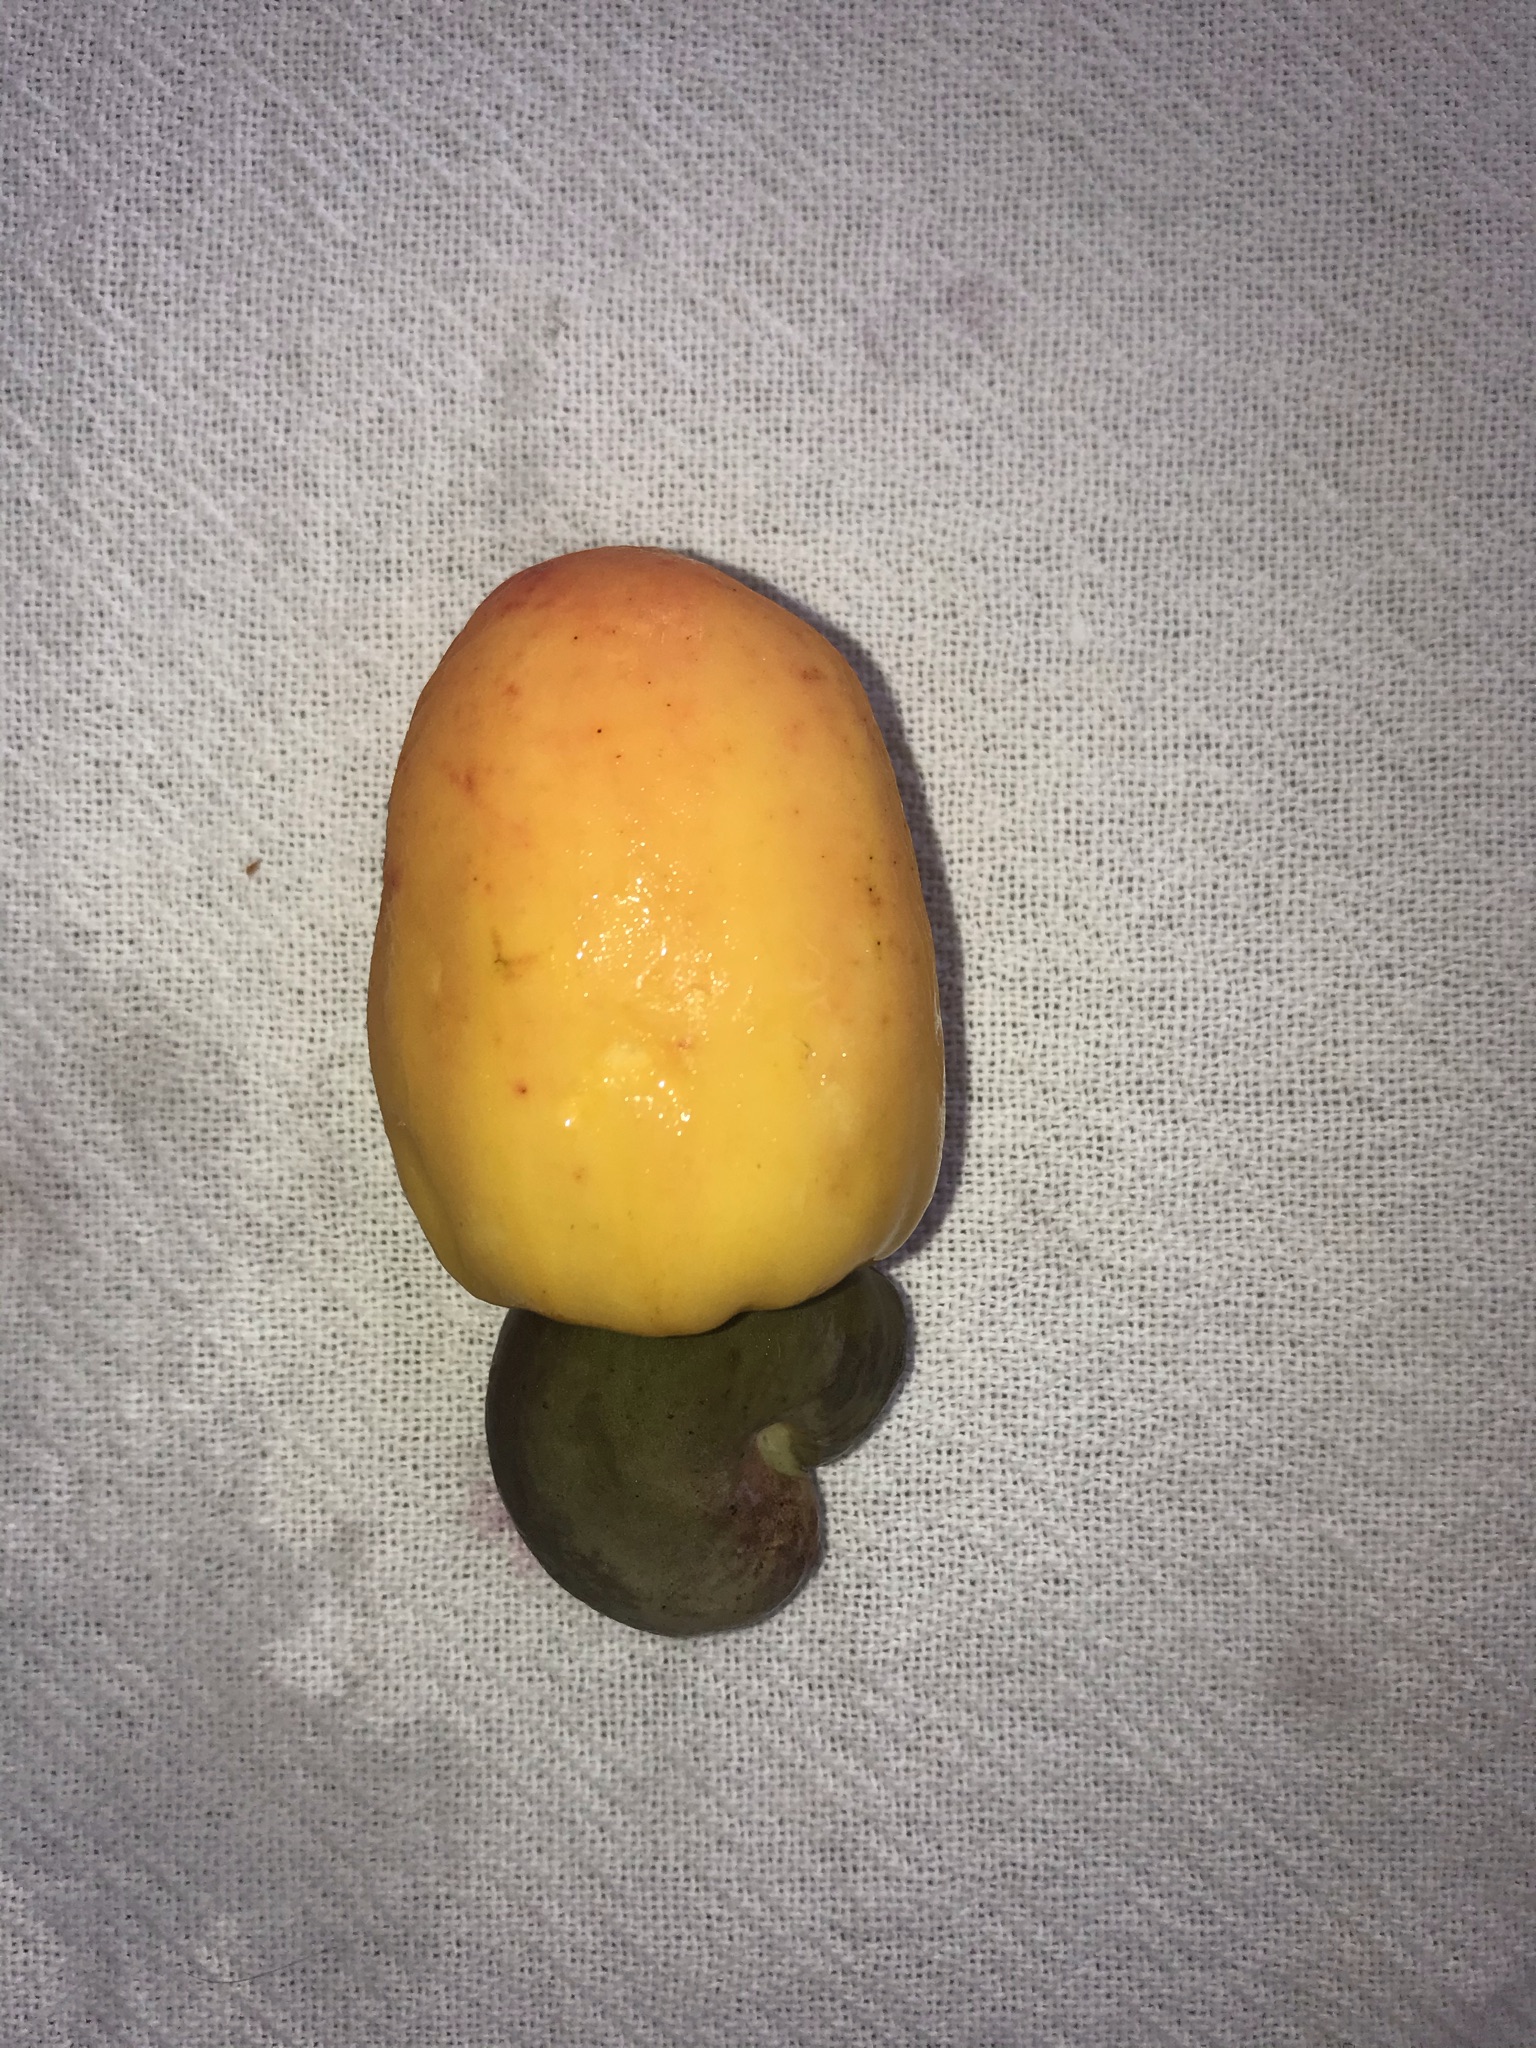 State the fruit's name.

caju amarelo
